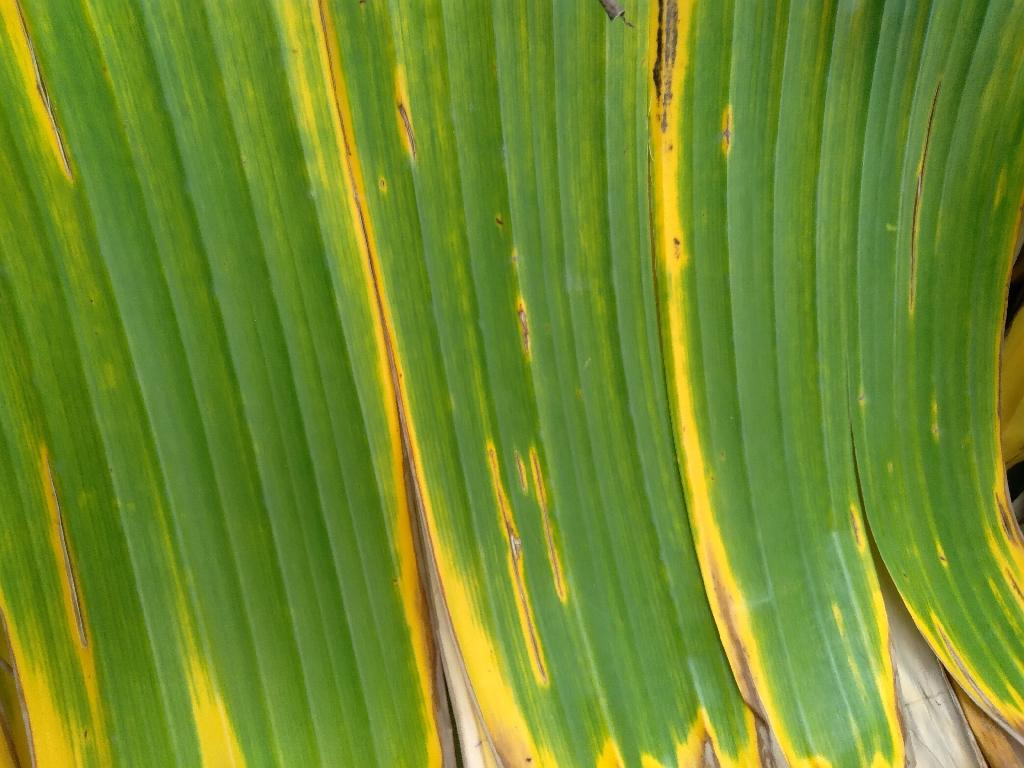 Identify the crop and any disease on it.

banana, fusarium wilt race 1
